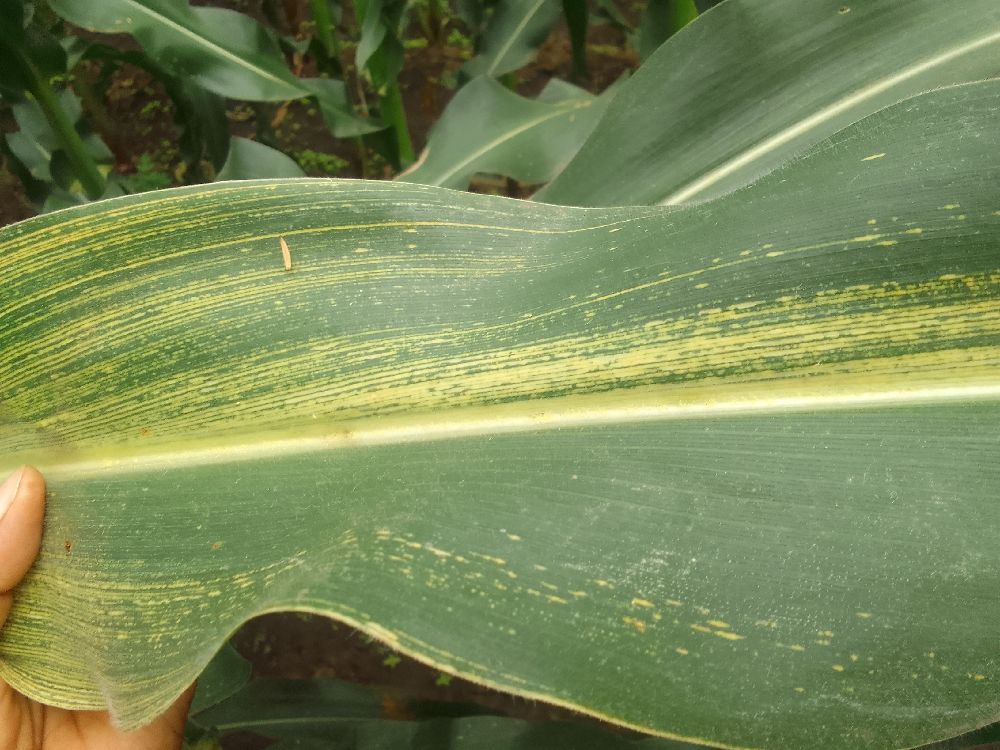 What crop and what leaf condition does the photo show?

maize, maize streak virus
